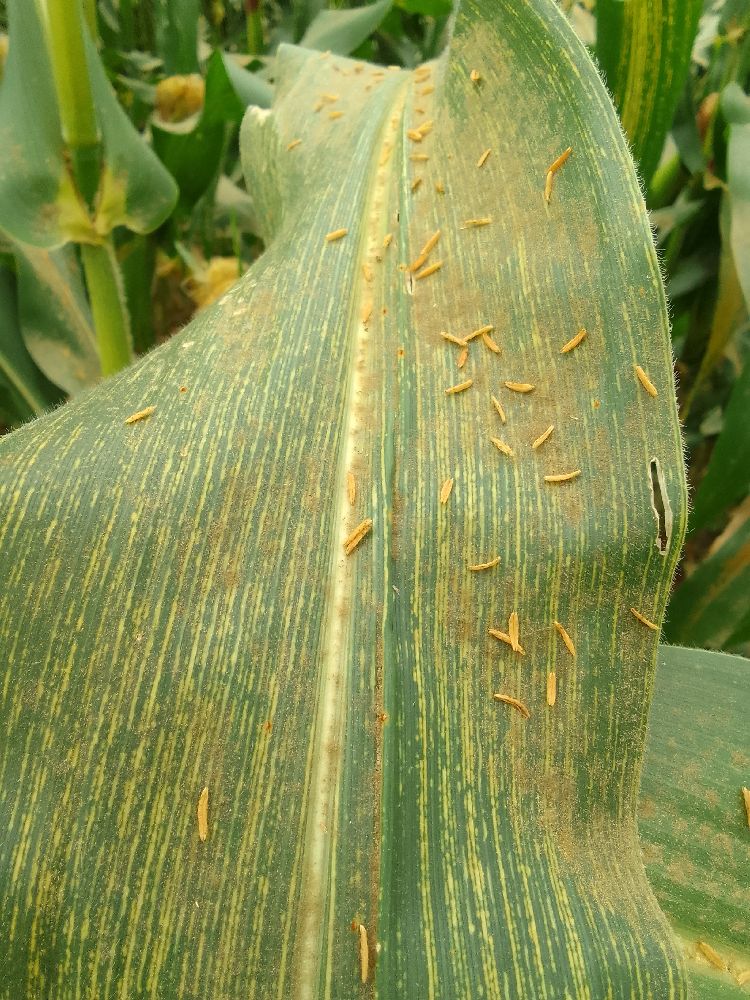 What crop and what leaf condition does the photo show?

maize, maize streak virus
